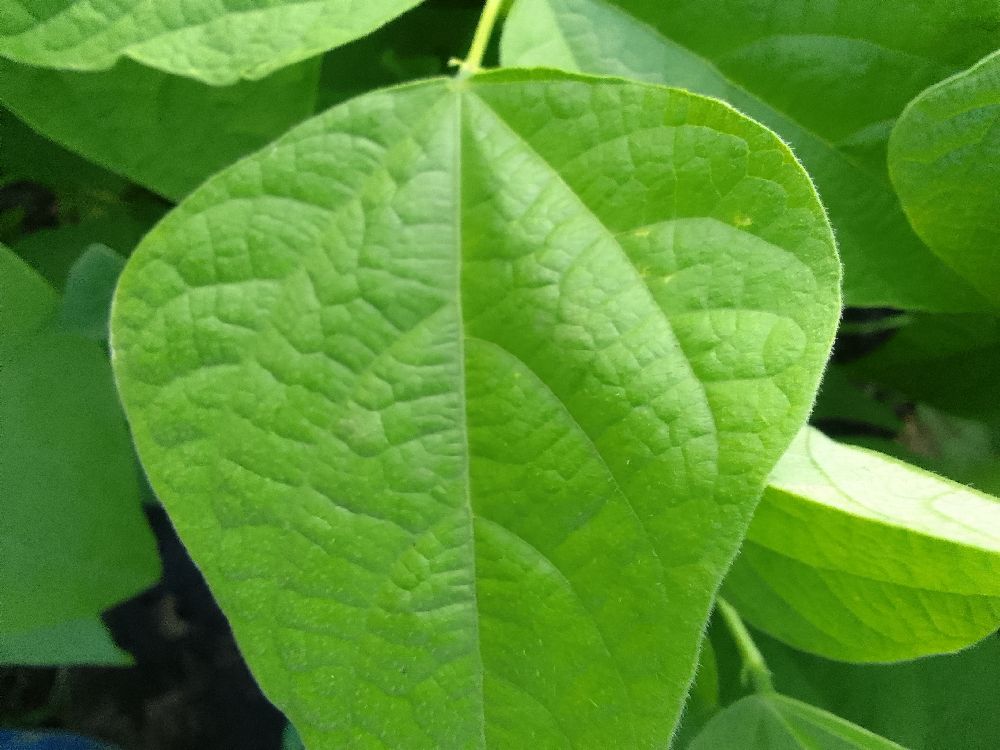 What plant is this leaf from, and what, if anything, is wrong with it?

common bean, healthy
